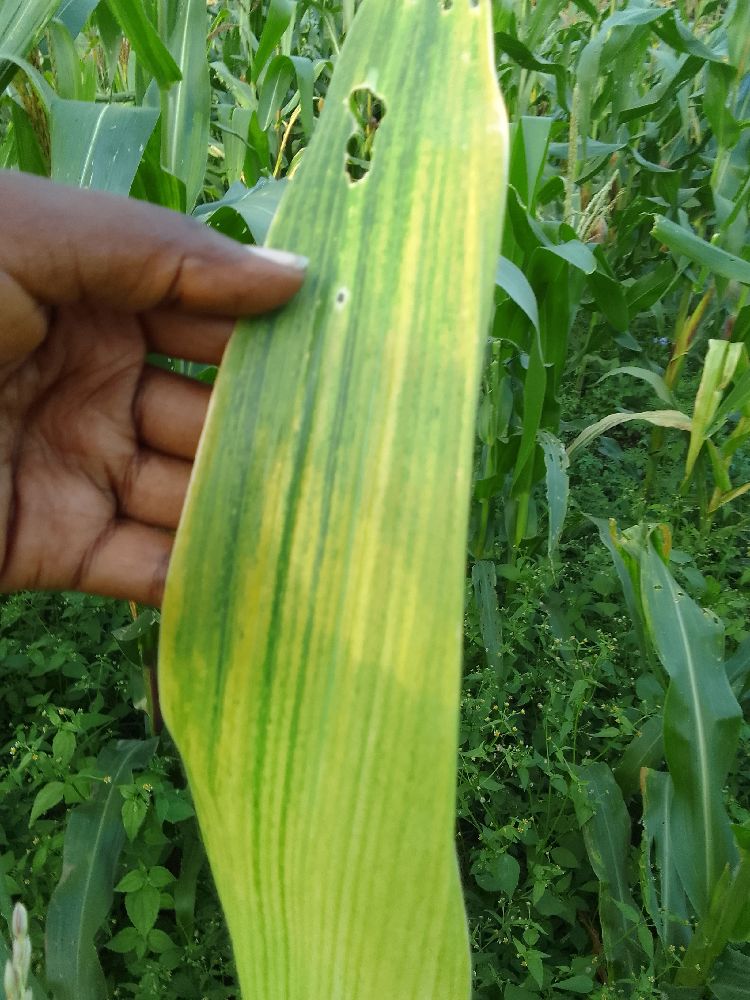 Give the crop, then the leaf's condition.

maize, maize lethal necrosis
